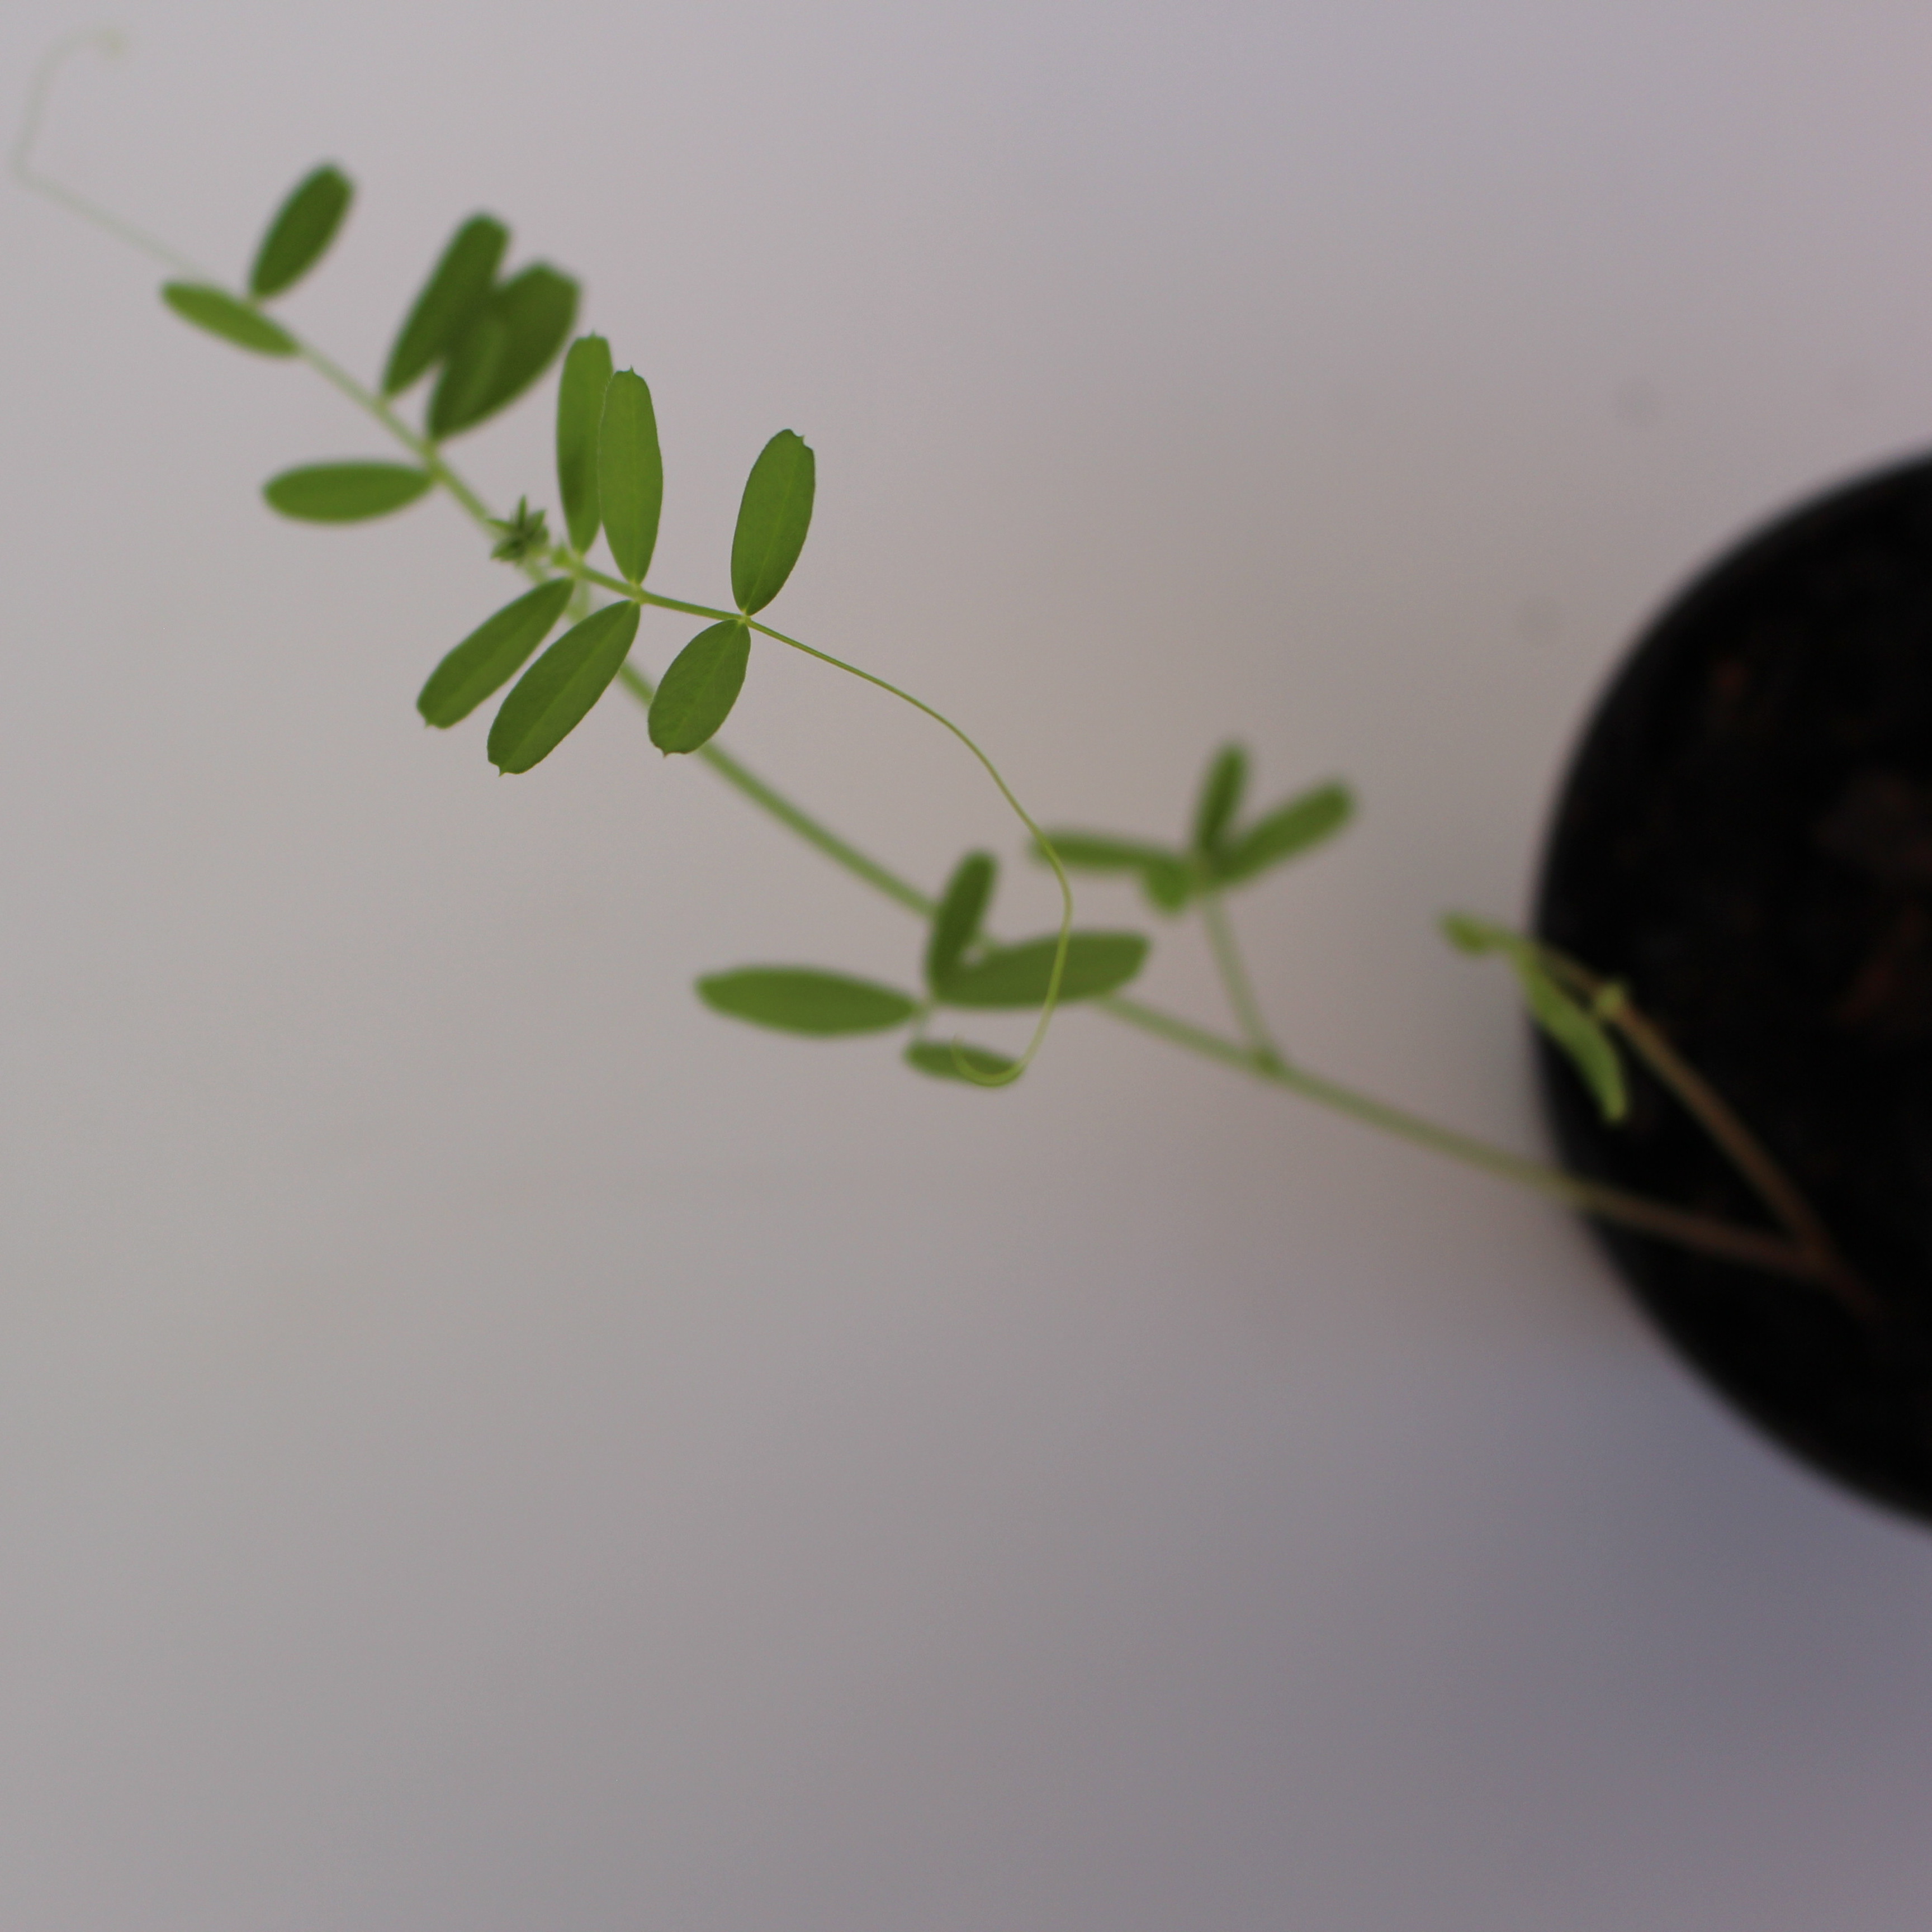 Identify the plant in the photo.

Vicia sativa
